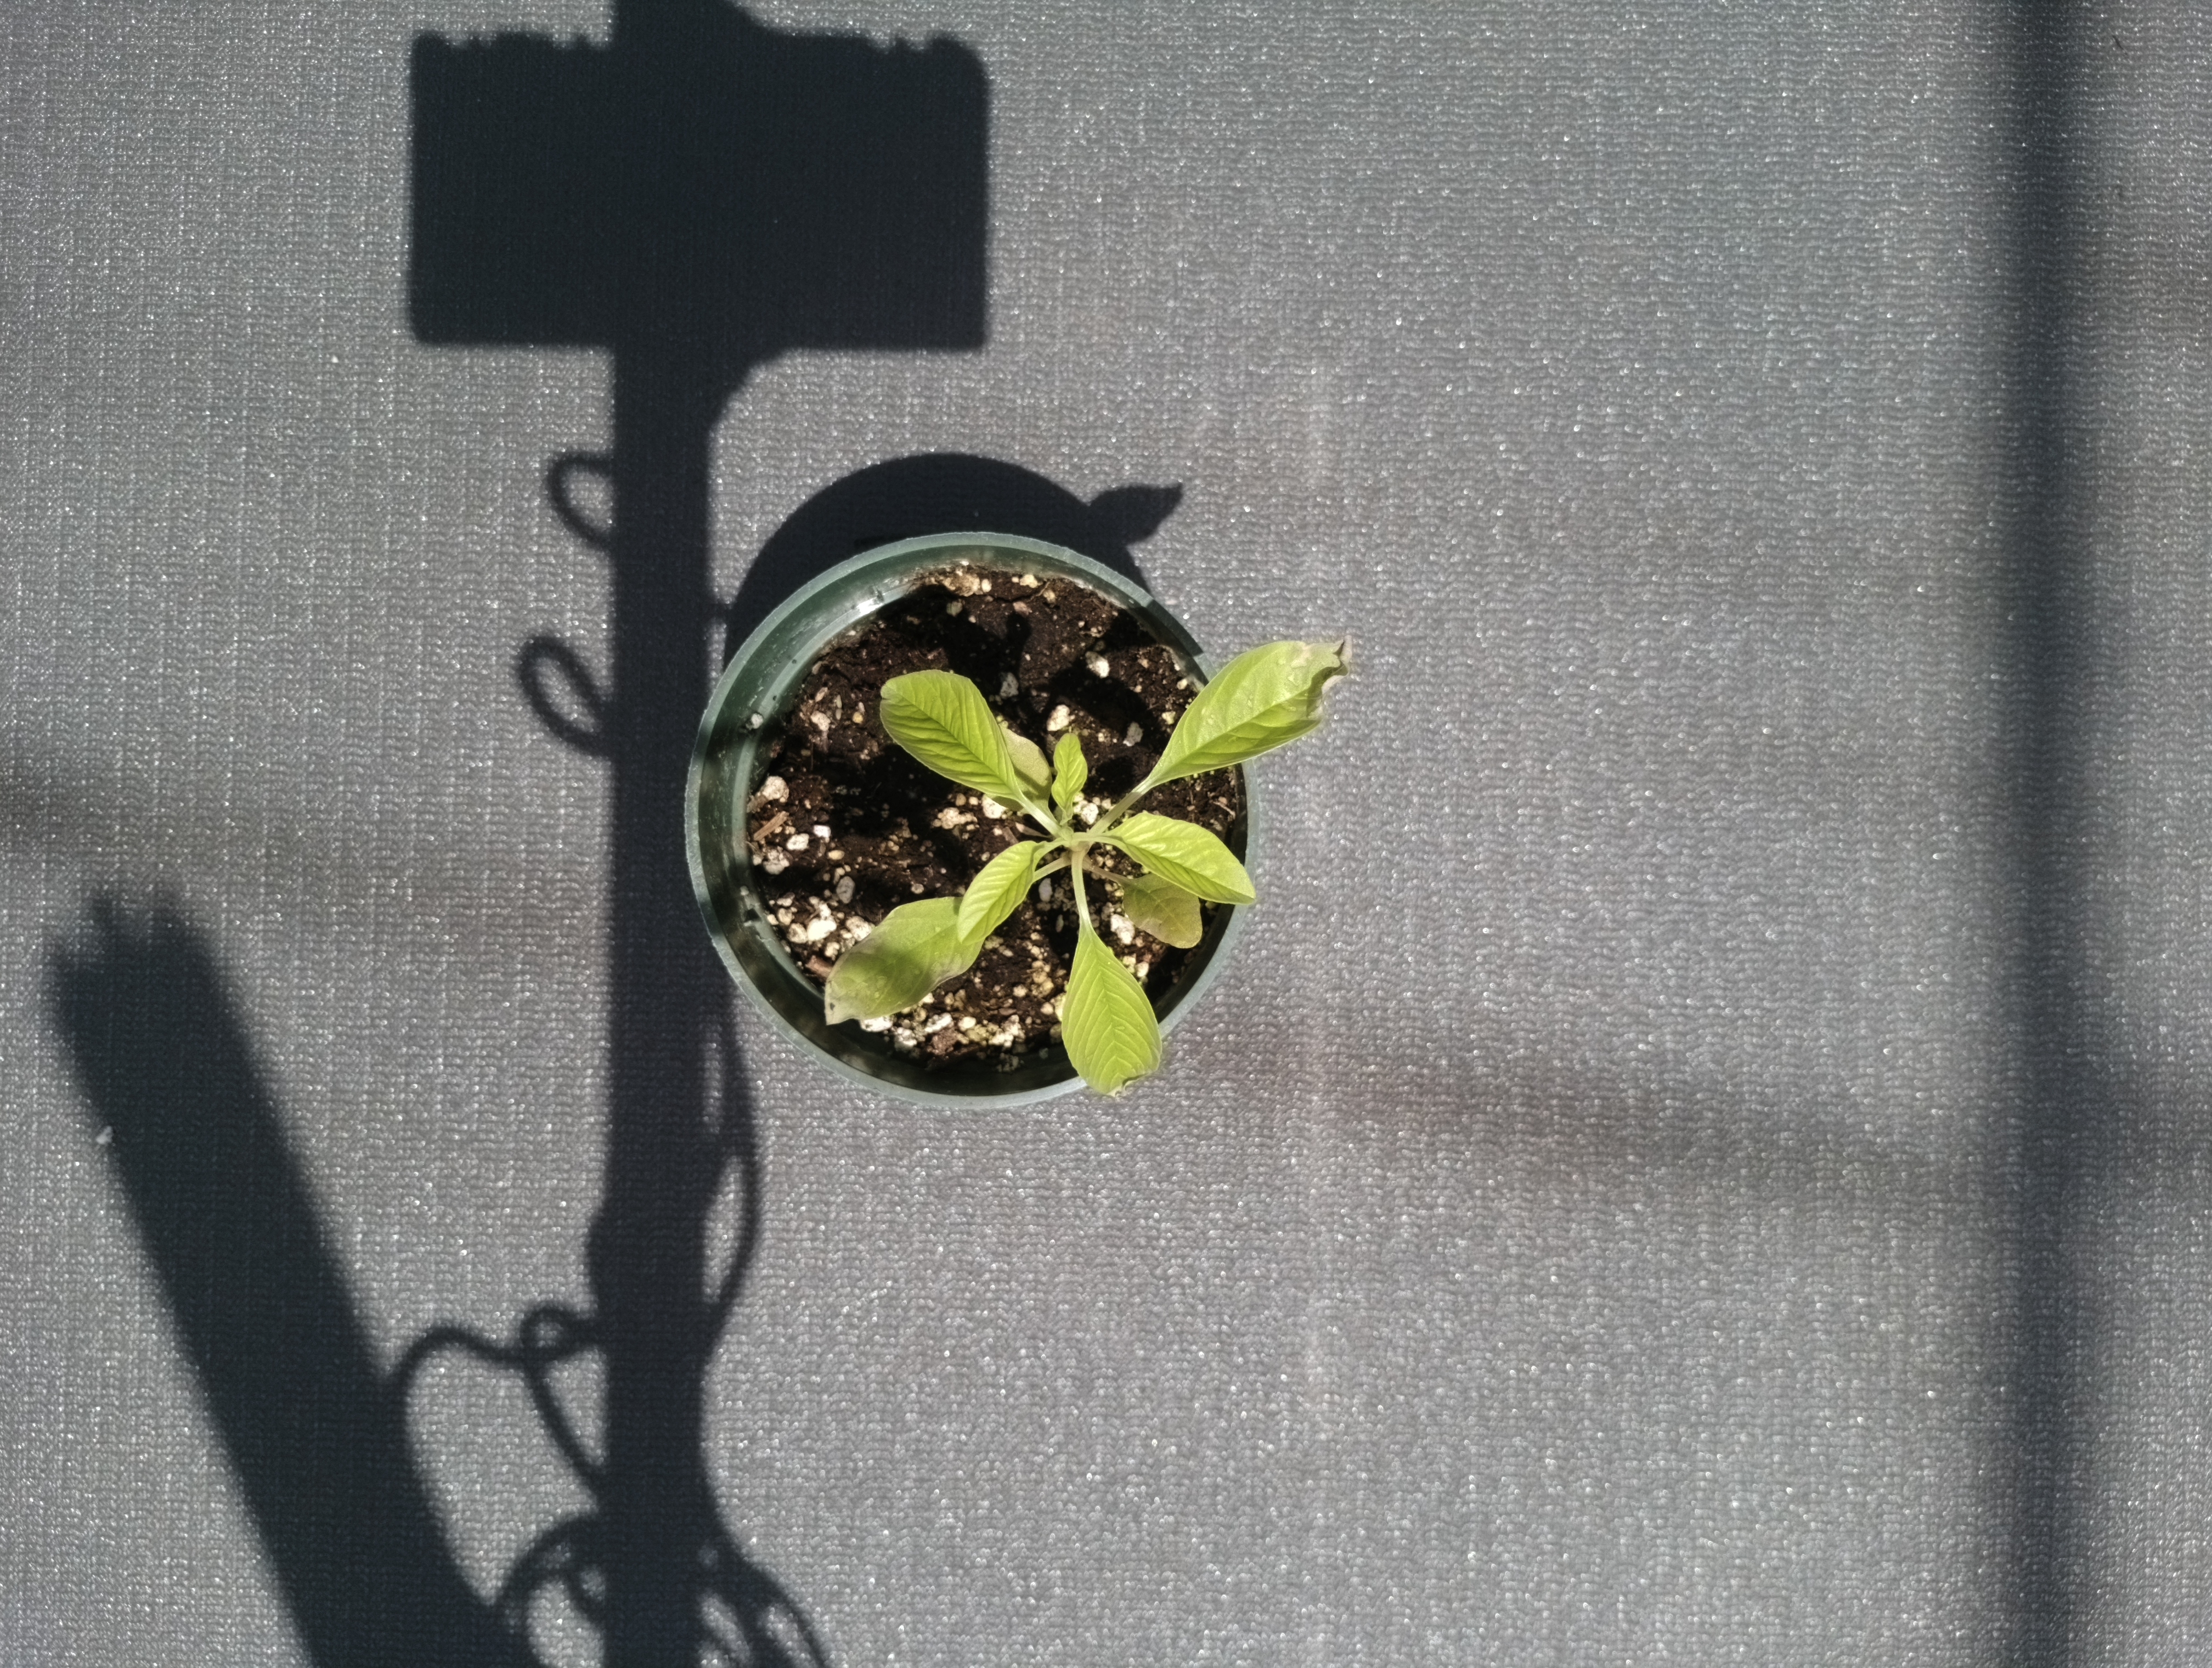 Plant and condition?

waterhemp, chlorosis only
